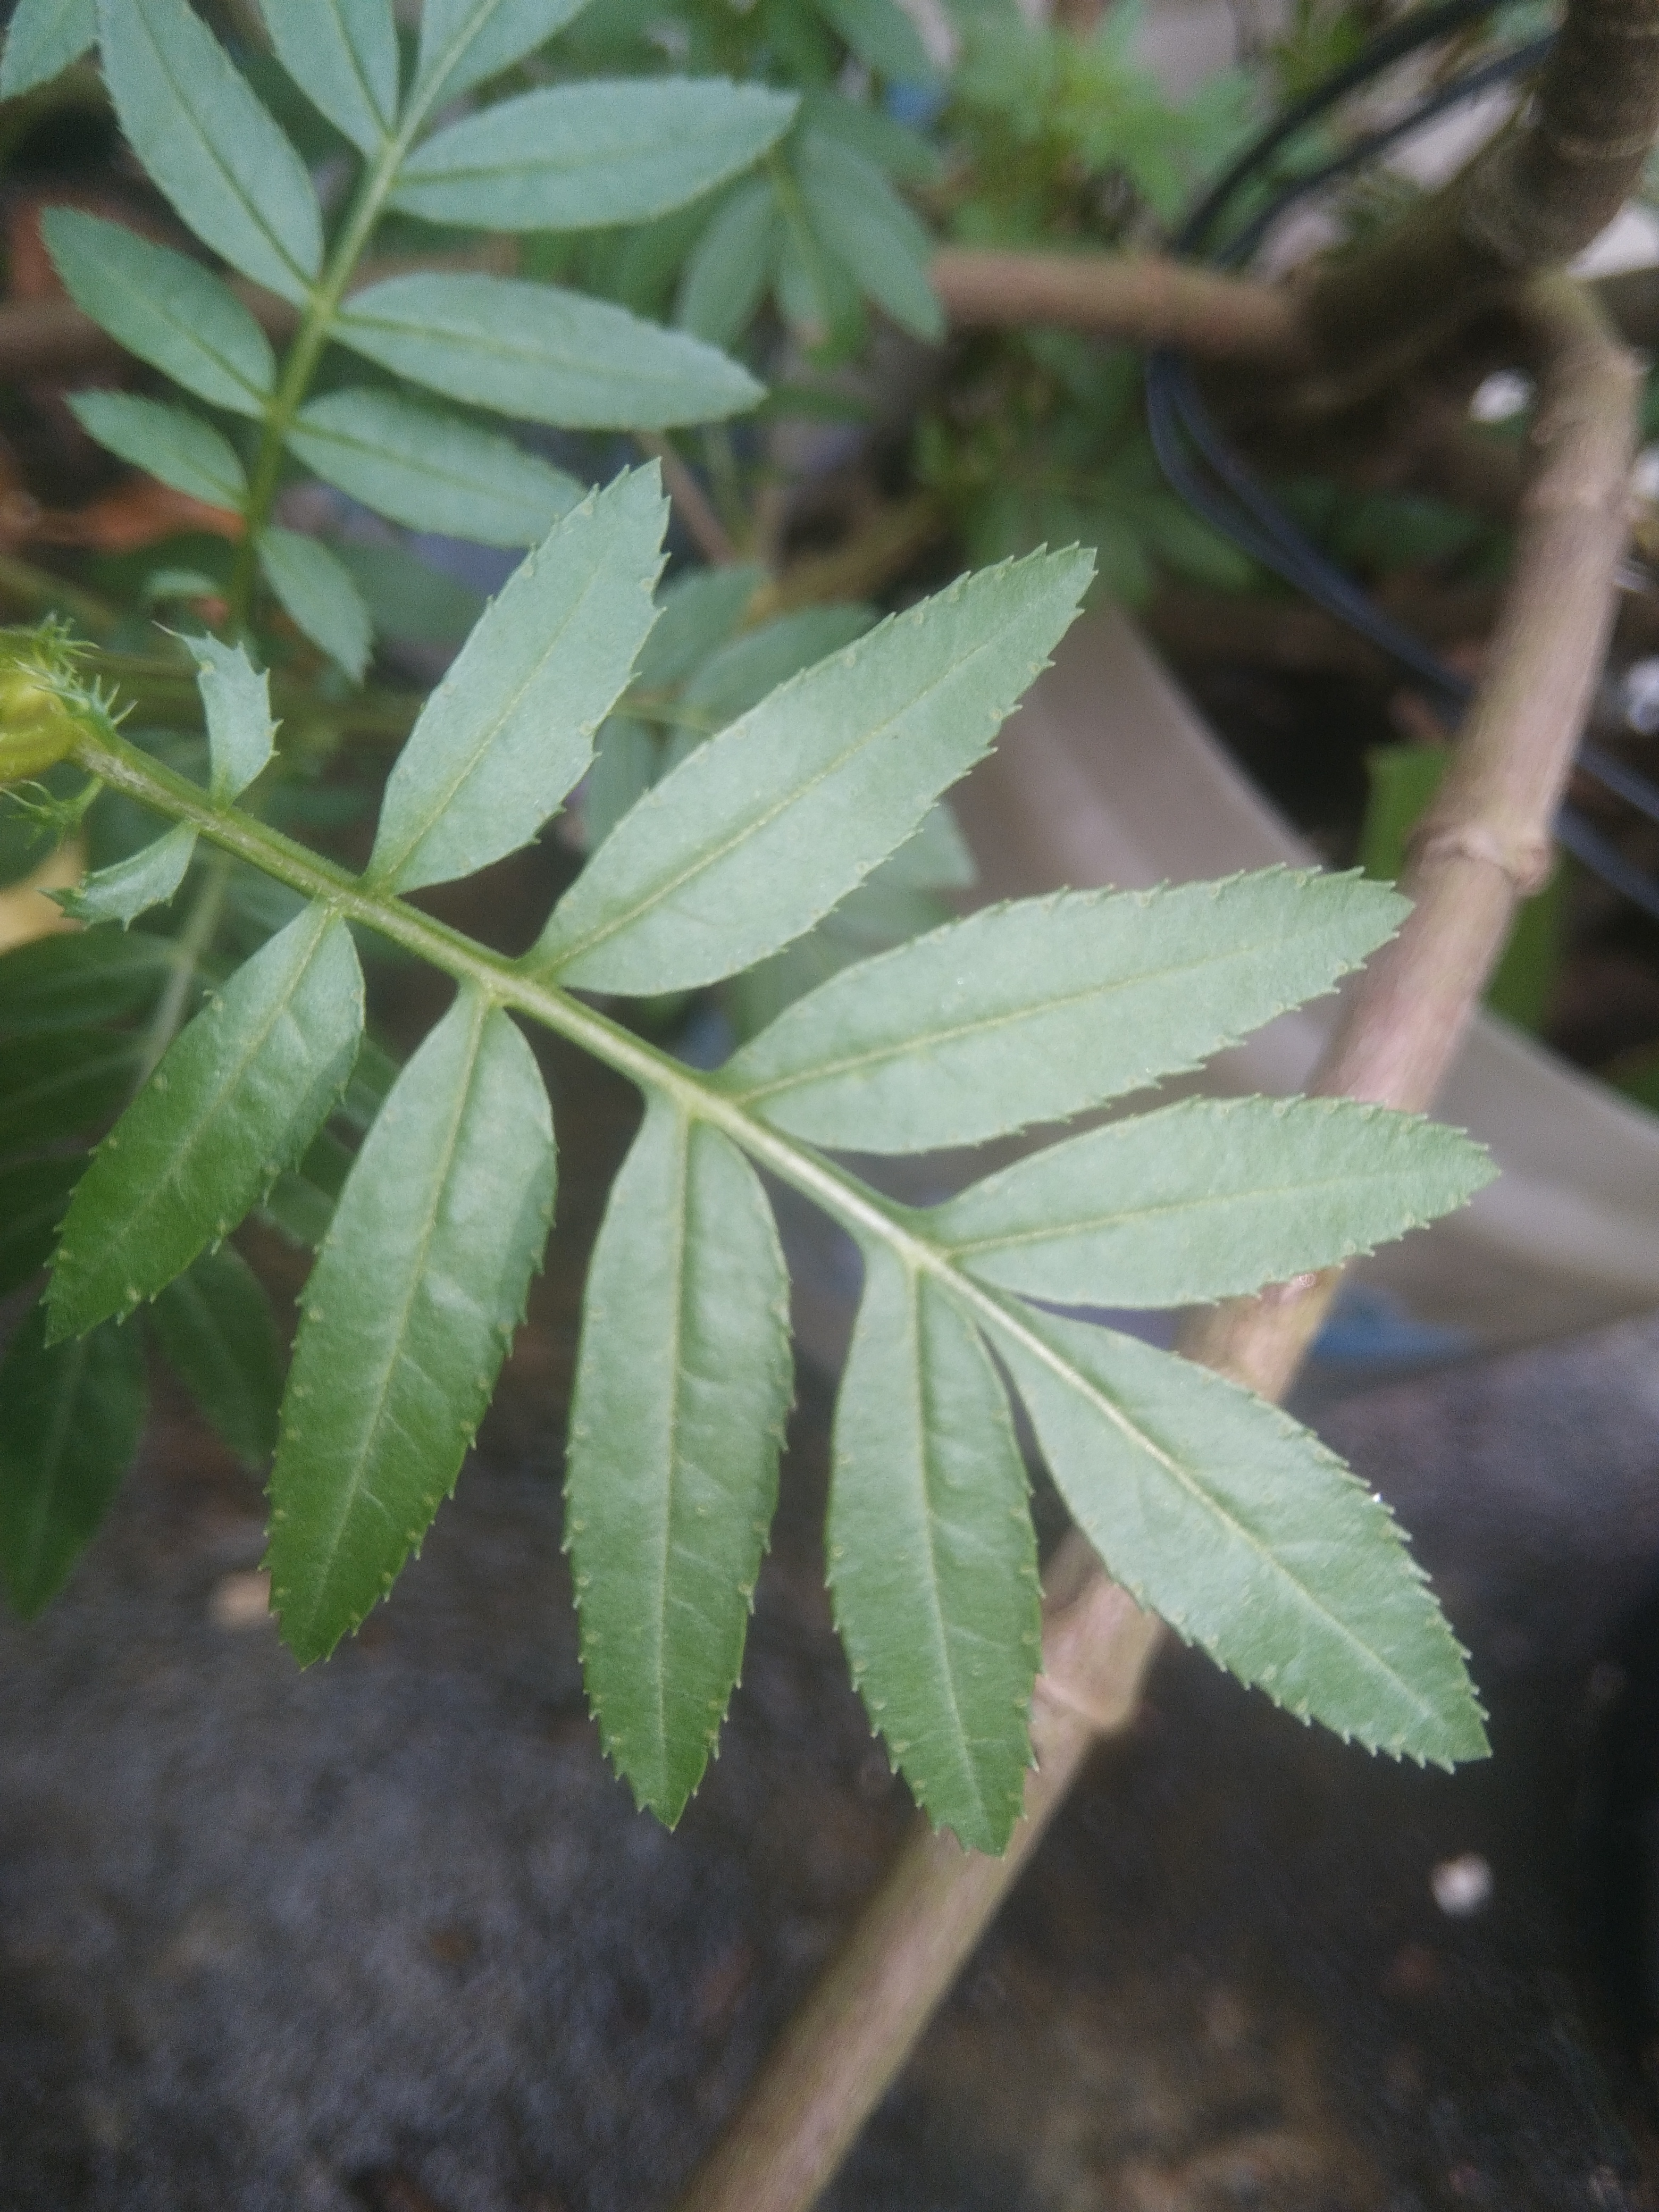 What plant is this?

marigold
